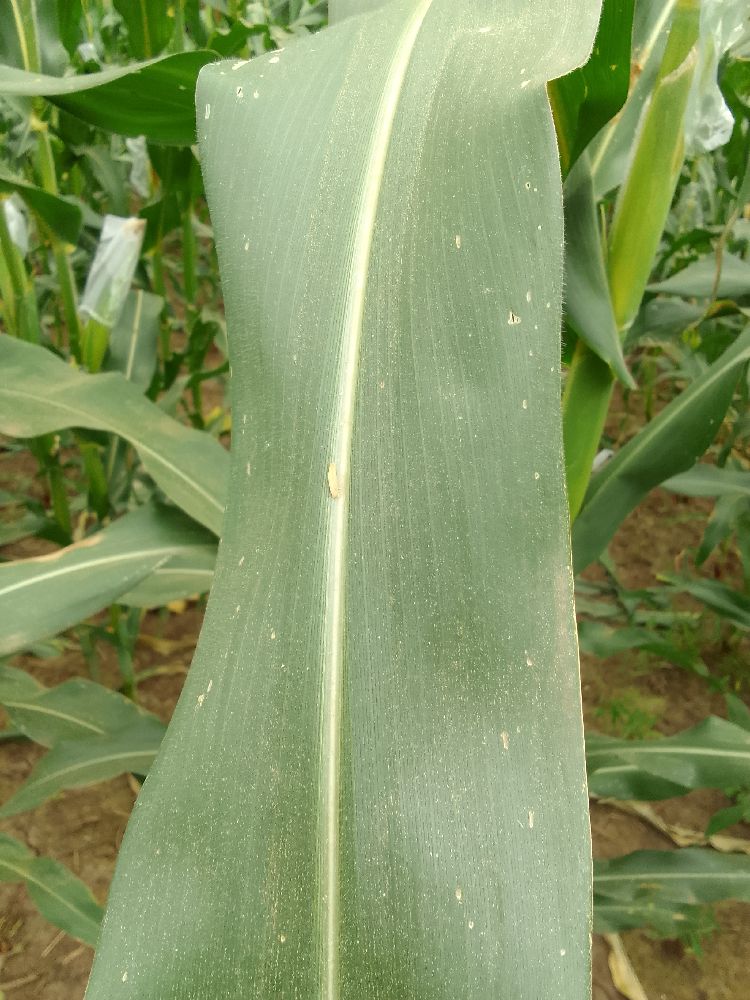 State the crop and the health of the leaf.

maize, healthy
